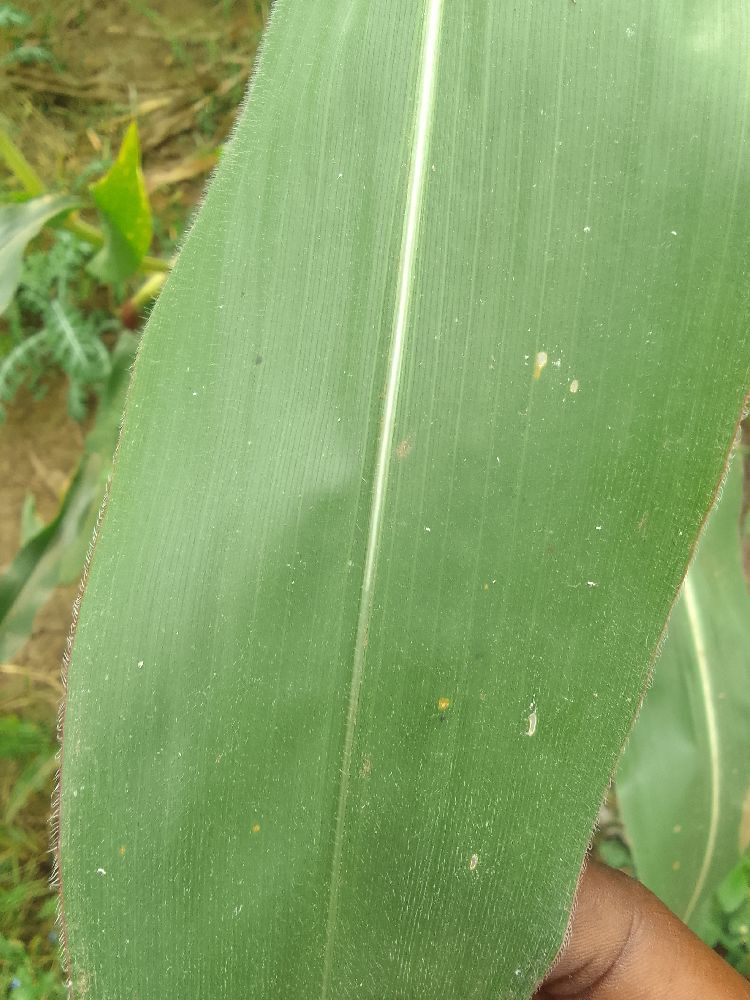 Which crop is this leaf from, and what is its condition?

maize, healthy
